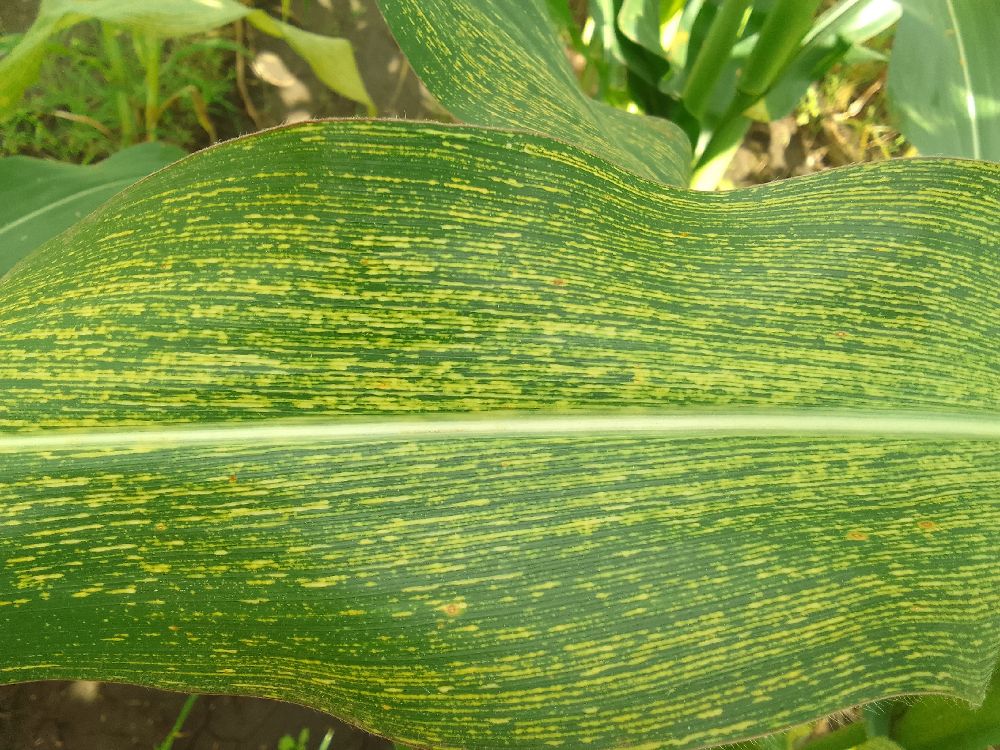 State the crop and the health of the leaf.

maize, maize streak virus
